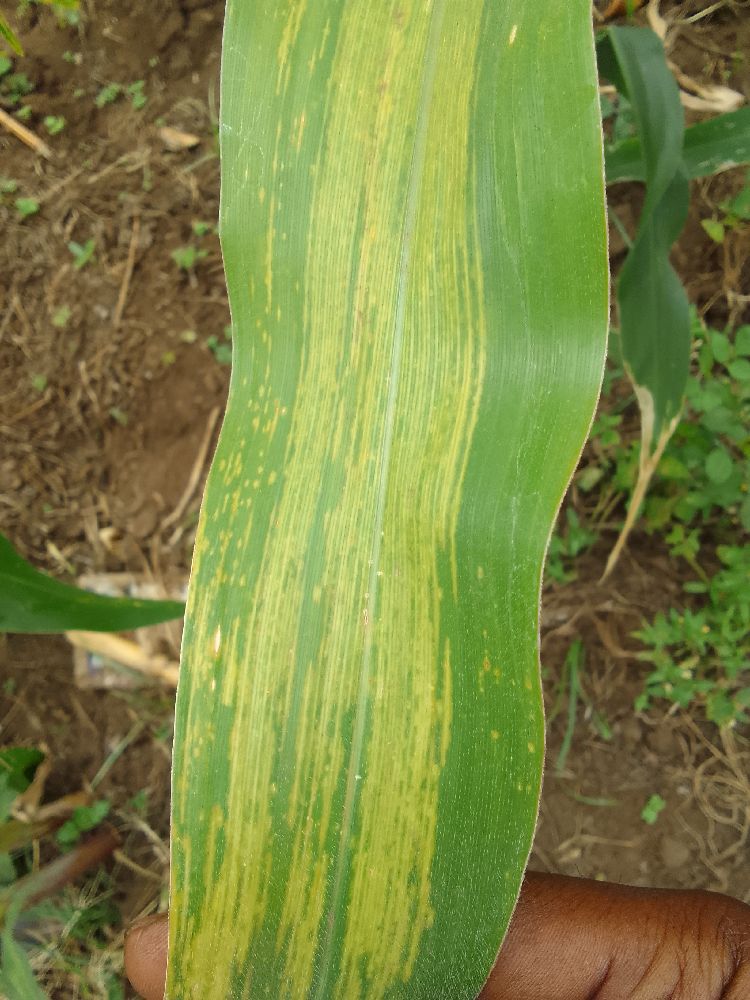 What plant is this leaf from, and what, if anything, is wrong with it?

maize, maize lethal necrosis
